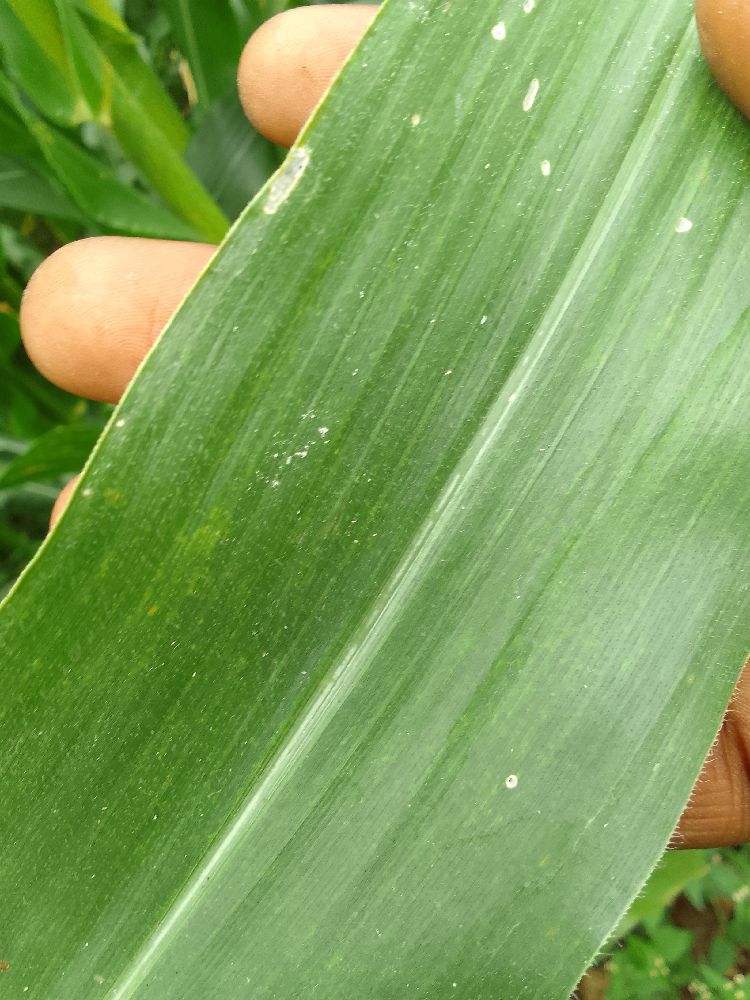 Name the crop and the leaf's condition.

maize, healthy
